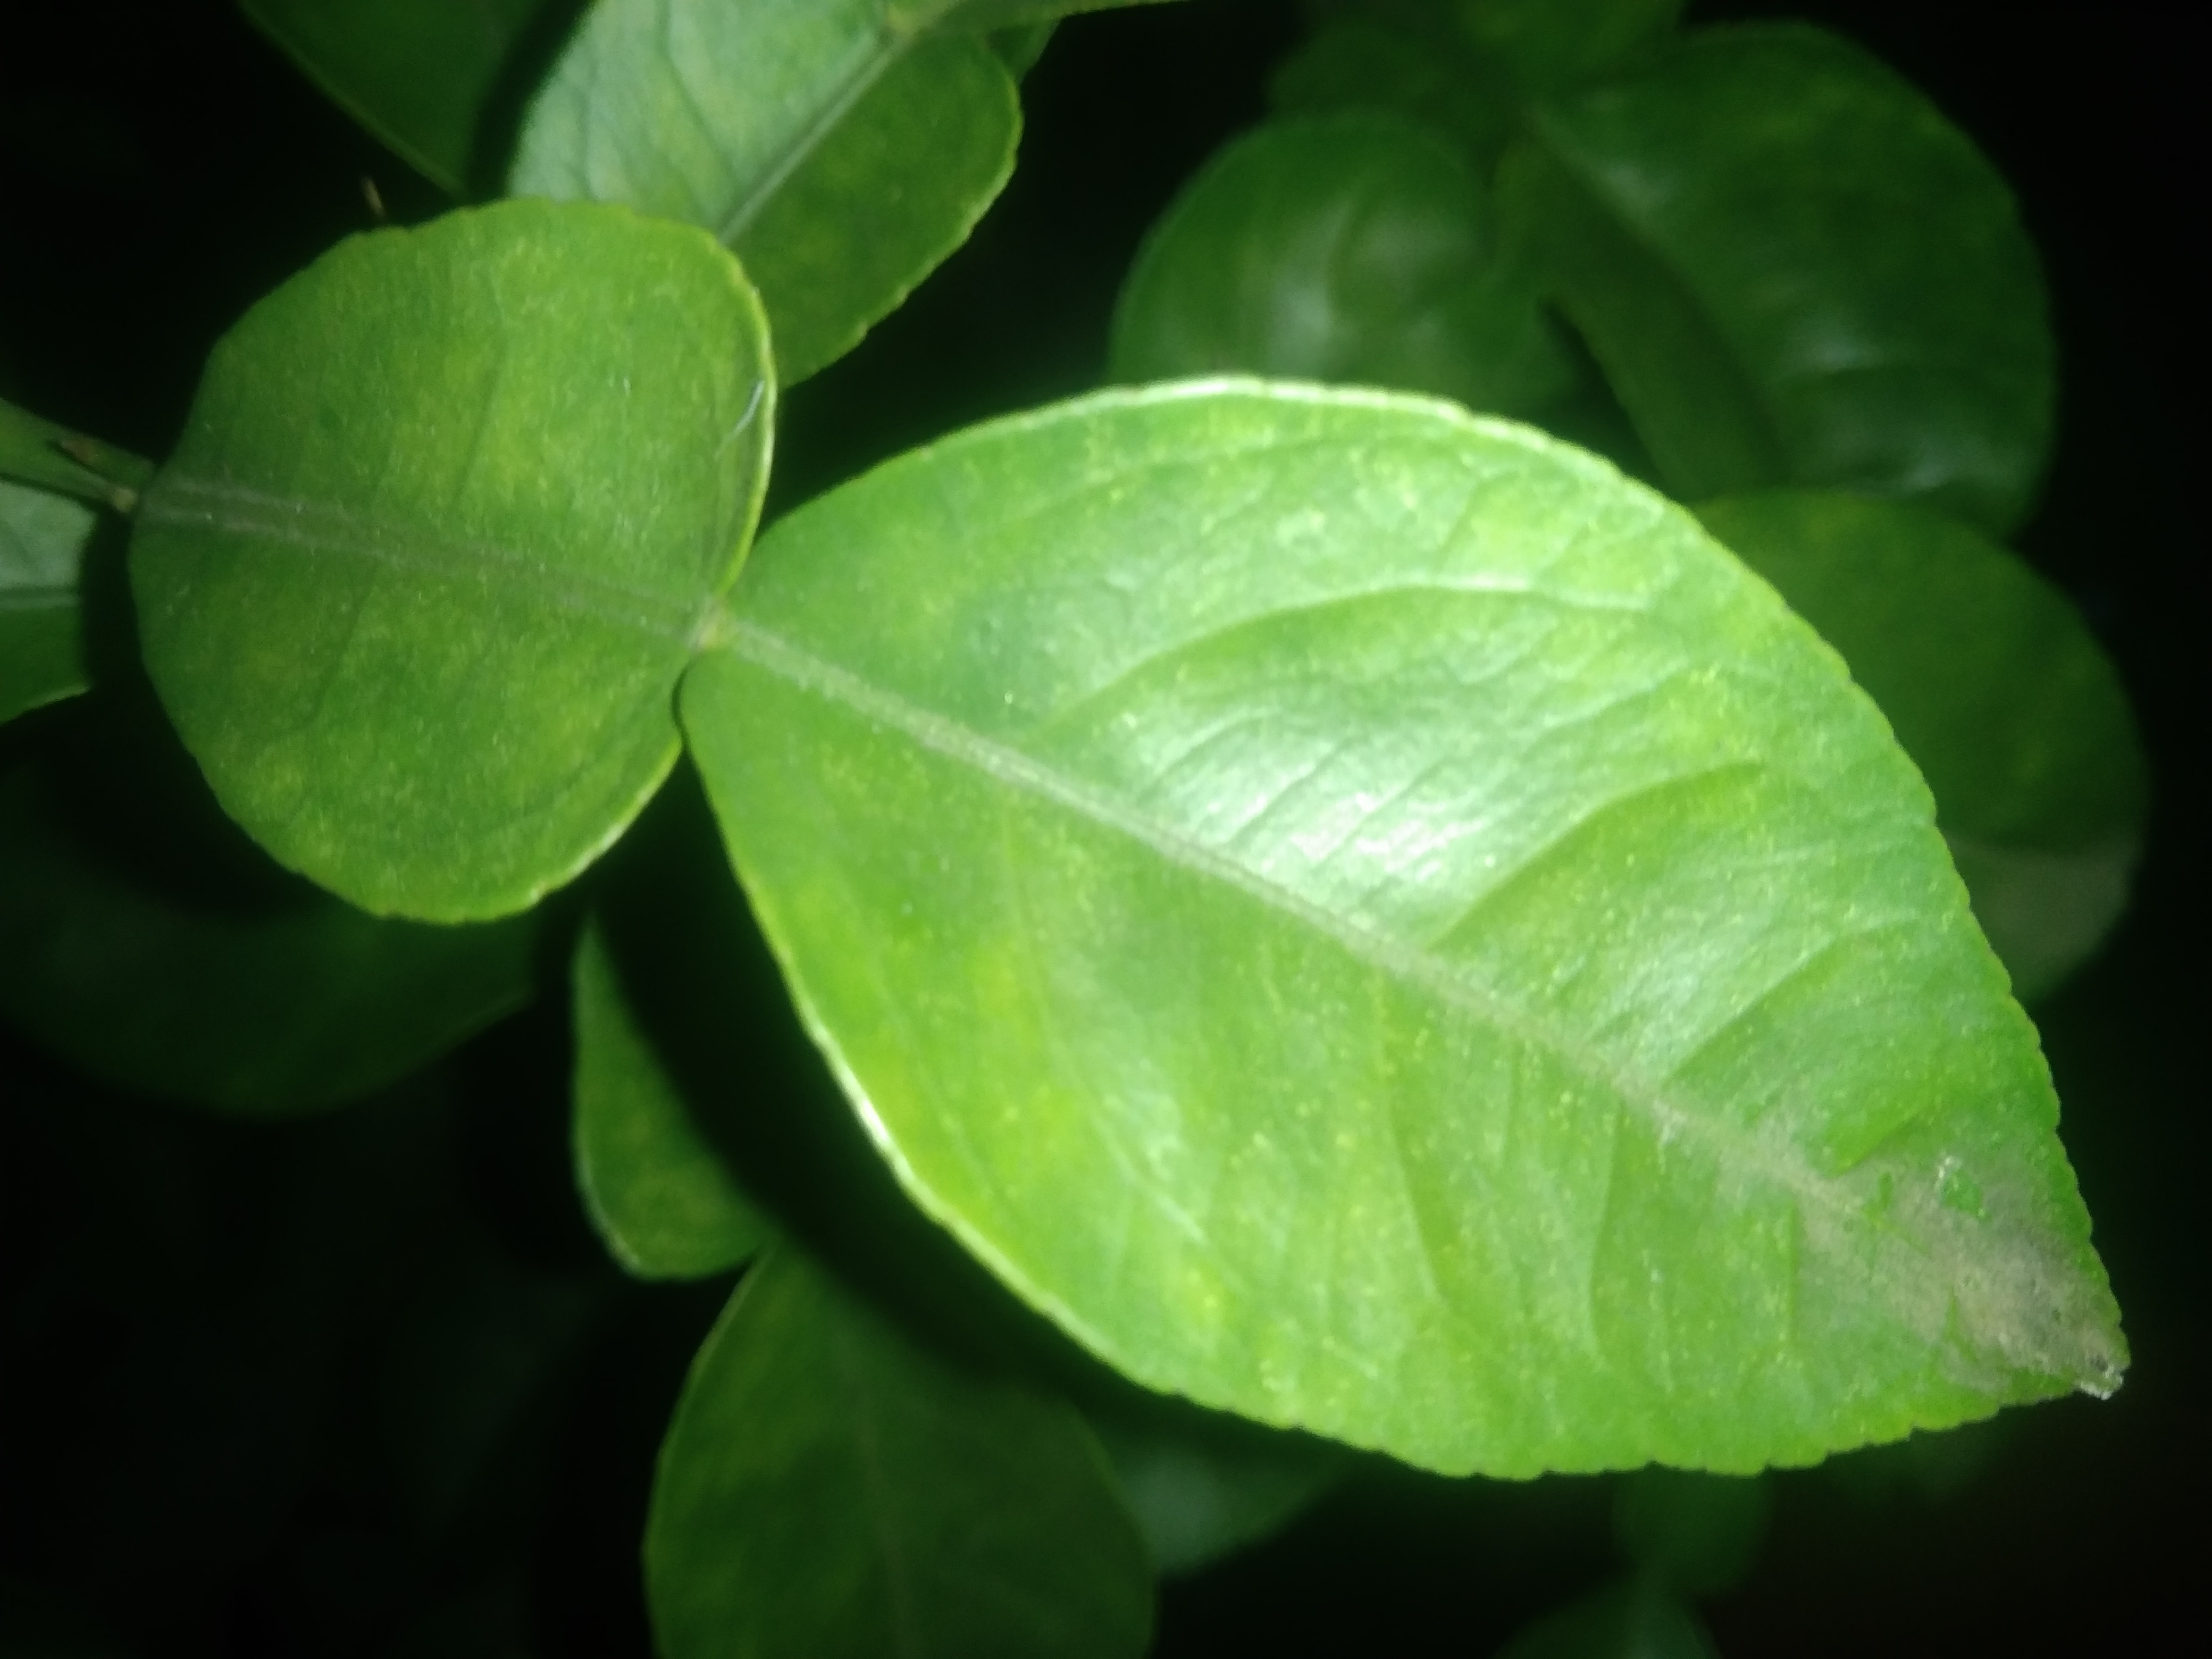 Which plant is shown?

lemon
